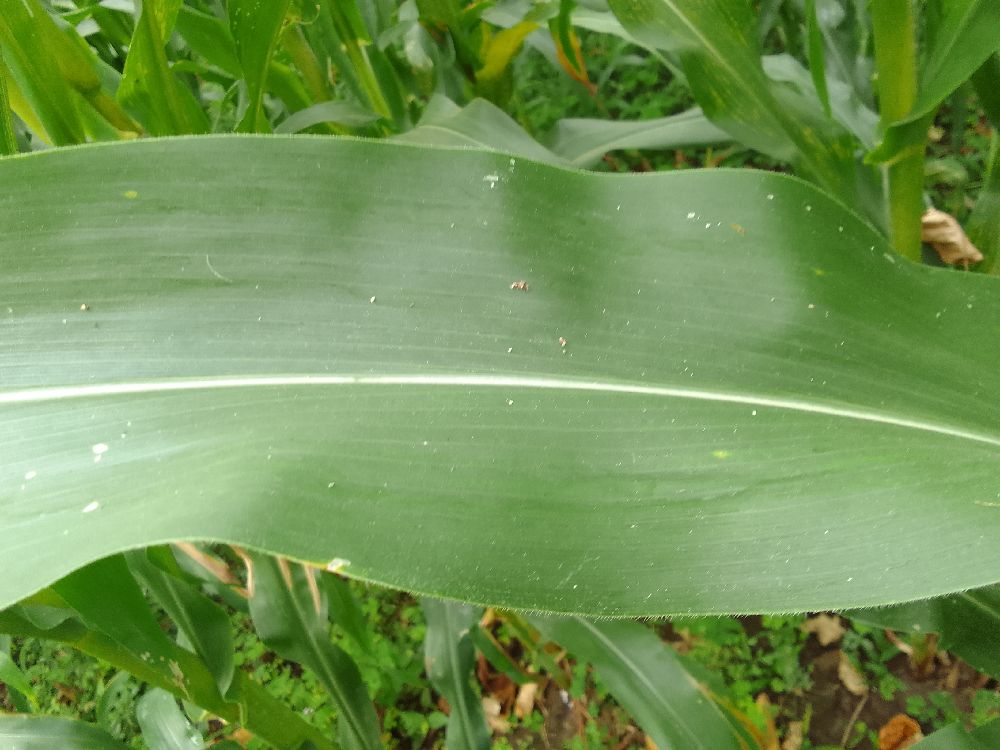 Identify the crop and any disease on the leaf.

maize, healthy
